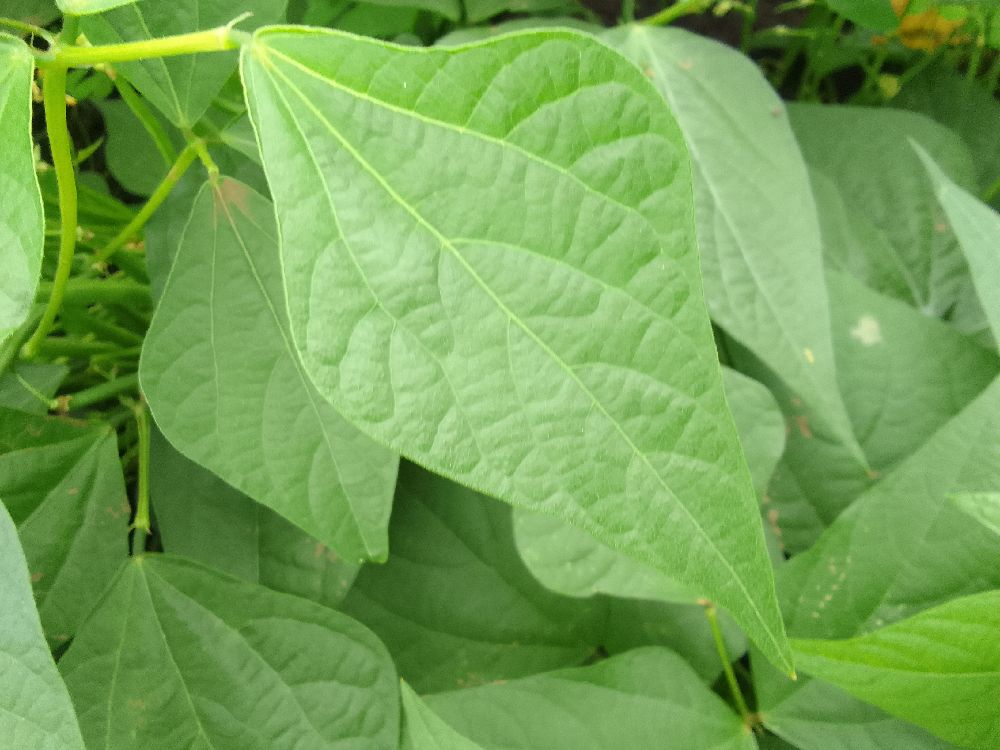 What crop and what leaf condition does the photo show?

common bean, healthy
